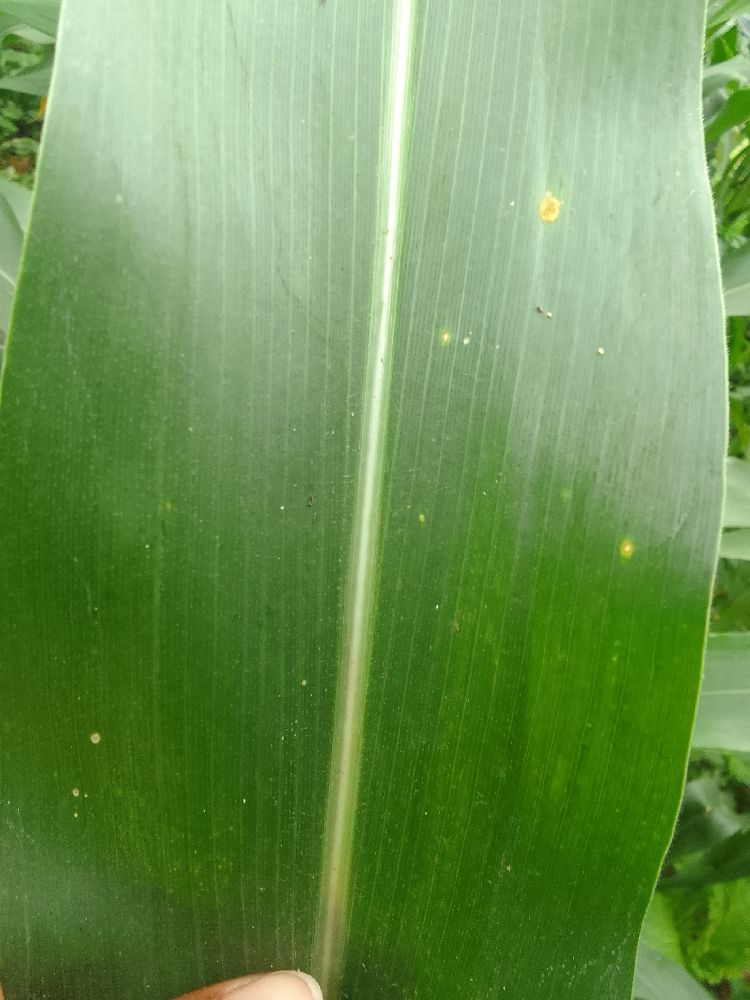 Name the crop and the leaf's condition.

maize, healthy
